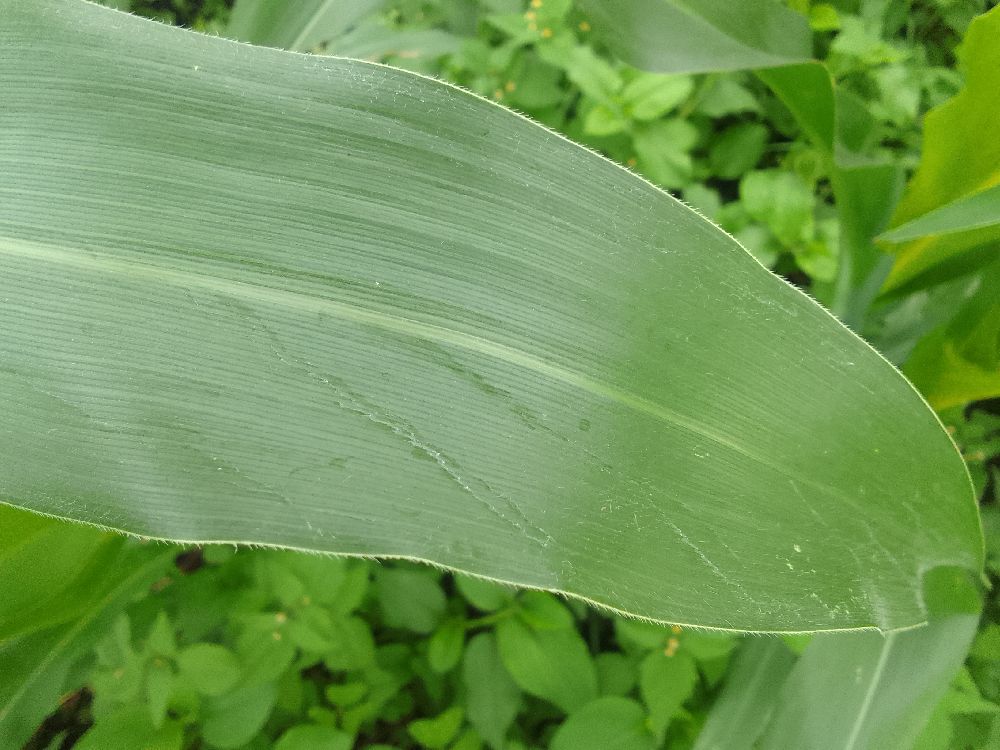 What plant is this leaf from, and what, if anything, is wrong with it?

maize, healthy
